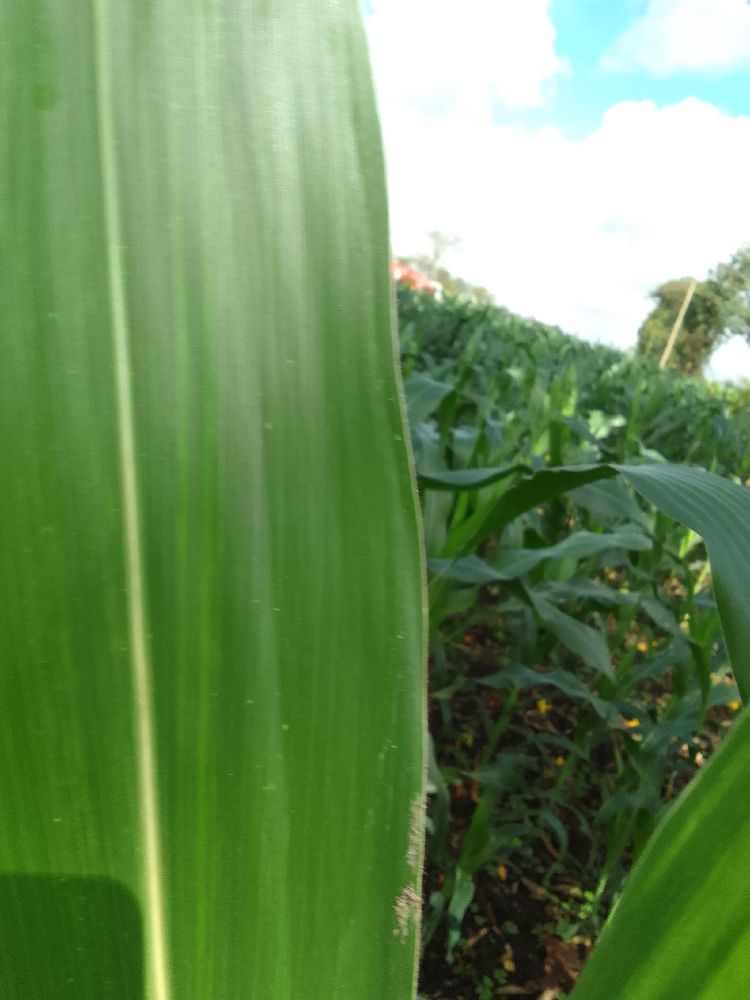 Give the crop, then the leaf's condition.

maize, healthy
